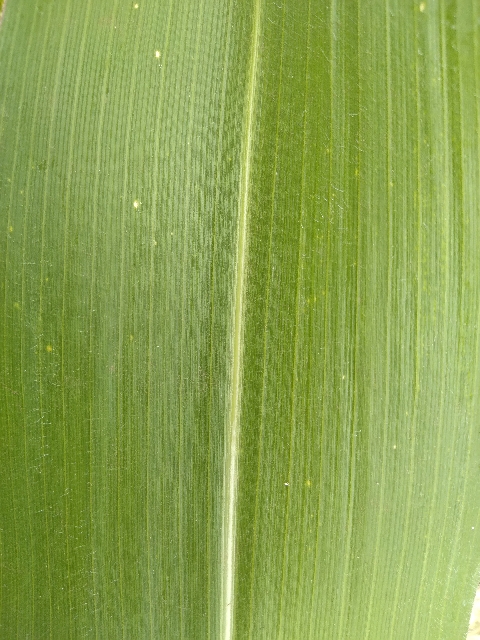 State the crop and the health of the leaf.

maize, healthy
